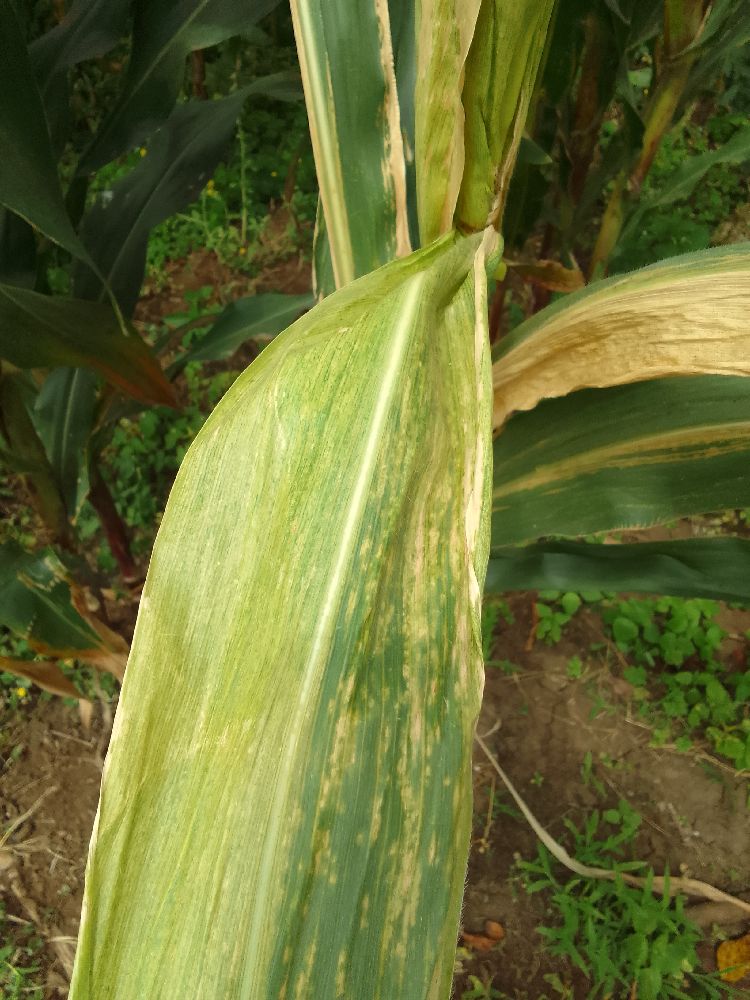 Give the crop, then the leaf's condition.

maize, maize lethal necrosis
